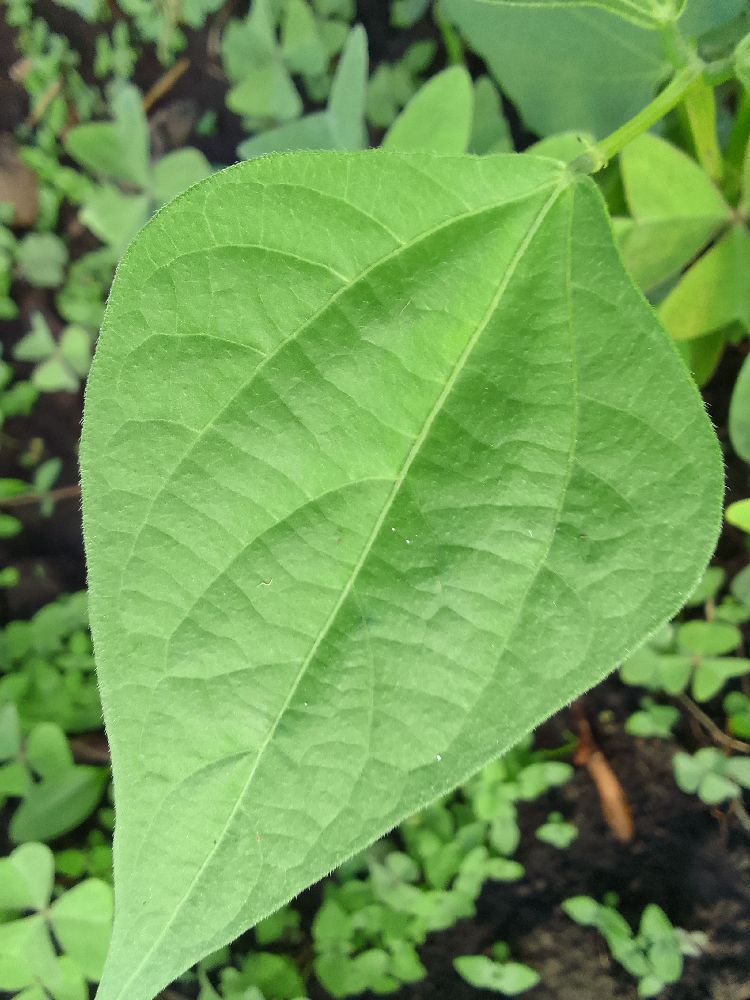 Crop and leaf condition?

common bean, healthy
